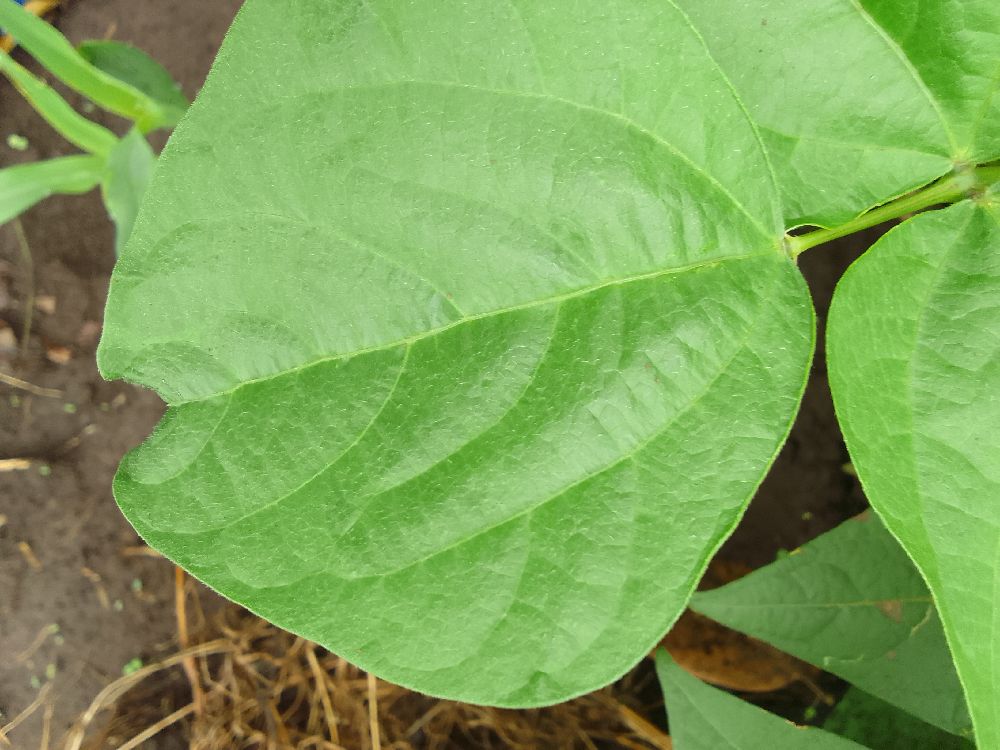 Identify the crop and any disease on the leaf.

common bean, healthy
